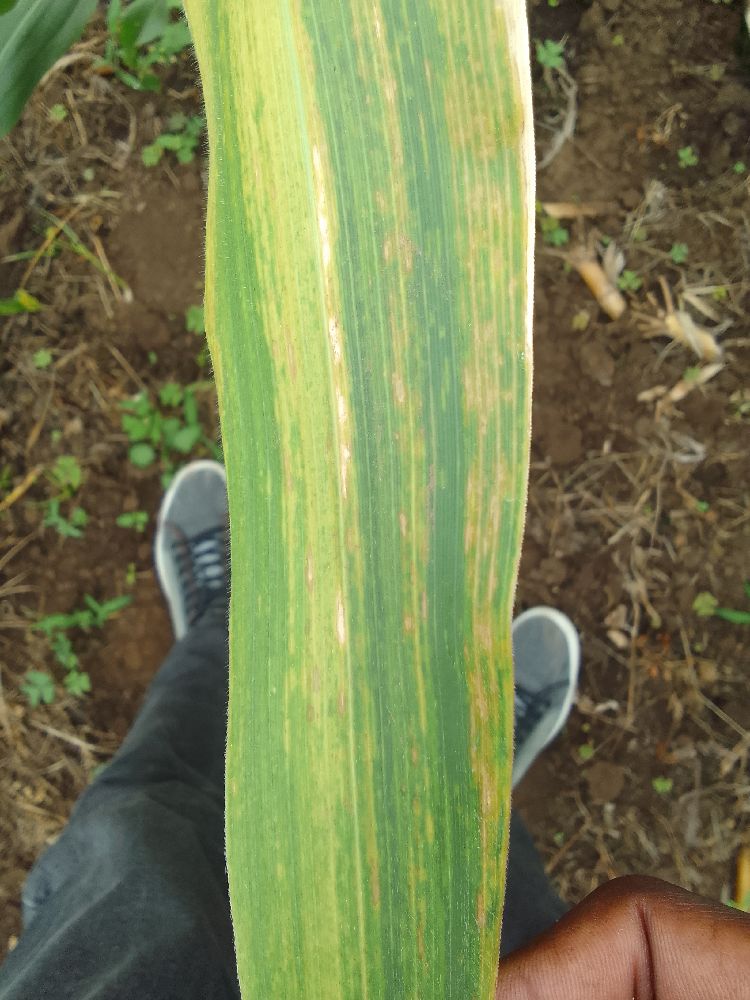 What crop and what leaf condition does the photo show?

maize, maize lethal necrosis
